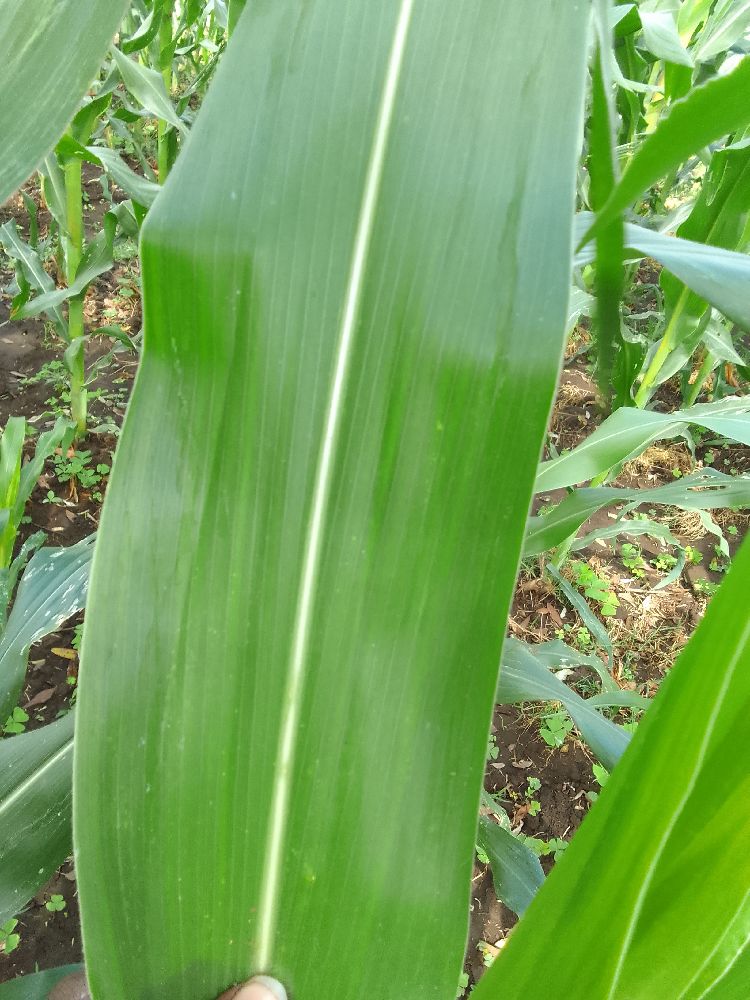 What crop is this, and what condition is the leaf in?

maize, healthy
